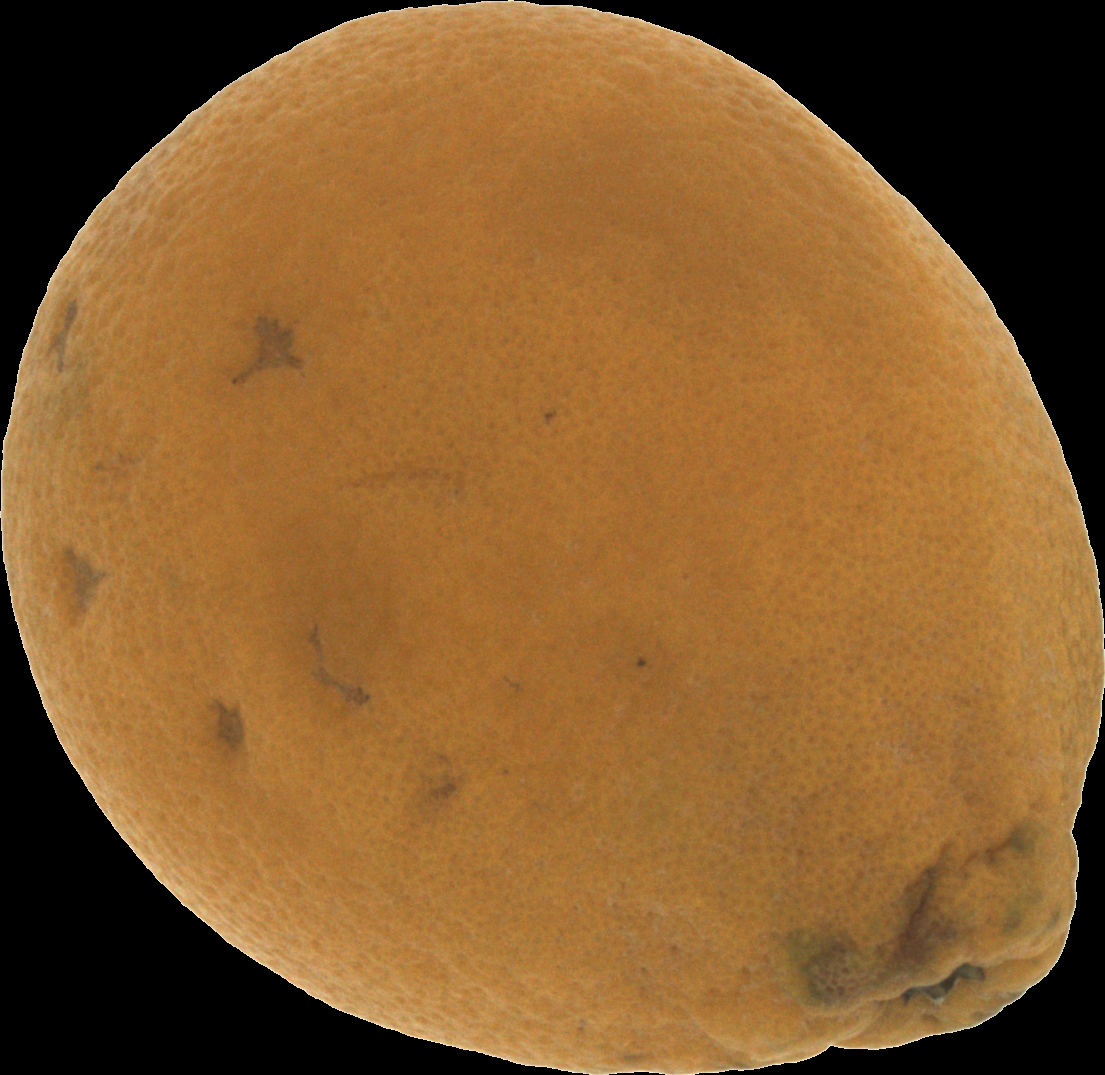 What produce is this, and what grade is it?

orange, bad
